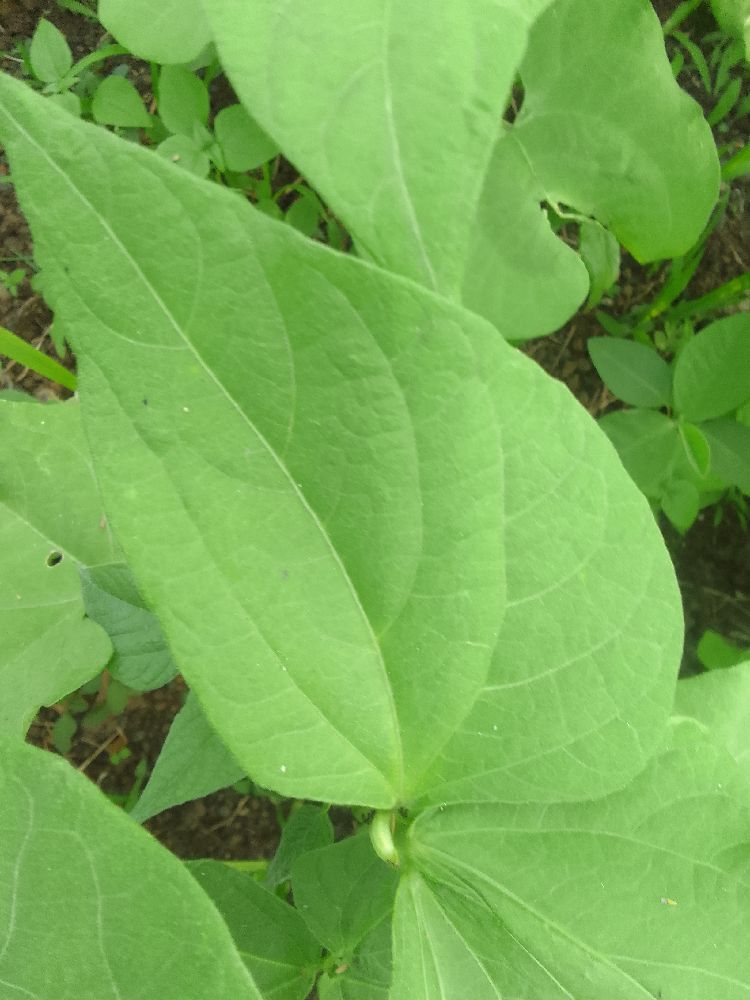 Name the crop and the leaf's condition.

common bean, healthy
